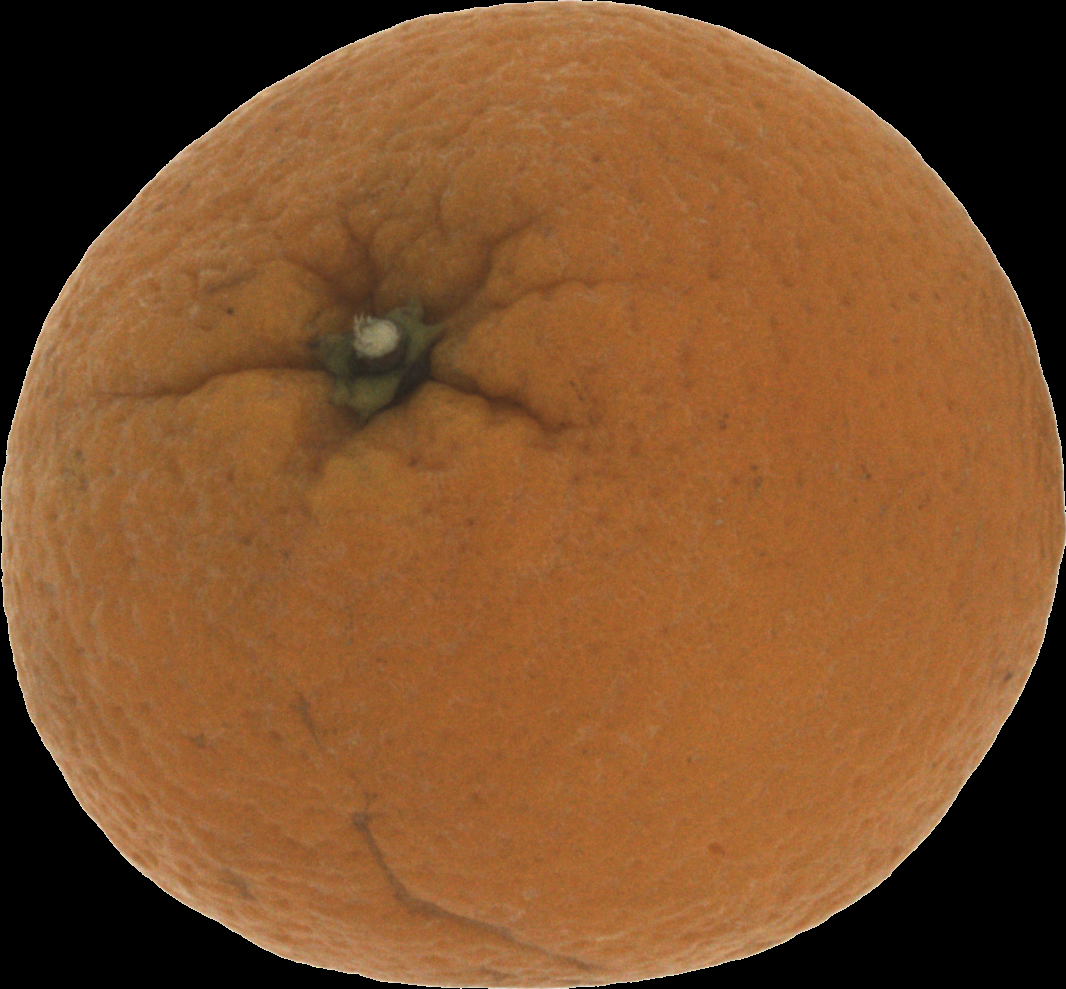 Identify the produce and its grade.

orange, bad
